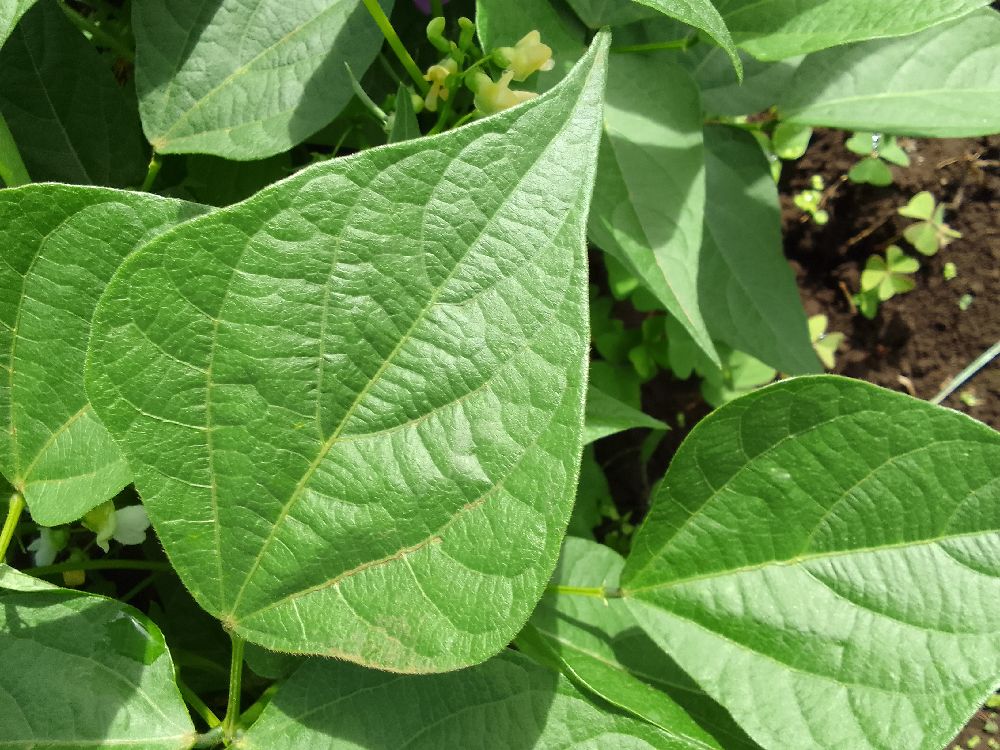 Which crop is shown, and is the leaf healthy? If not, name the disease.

common bean, healthy
